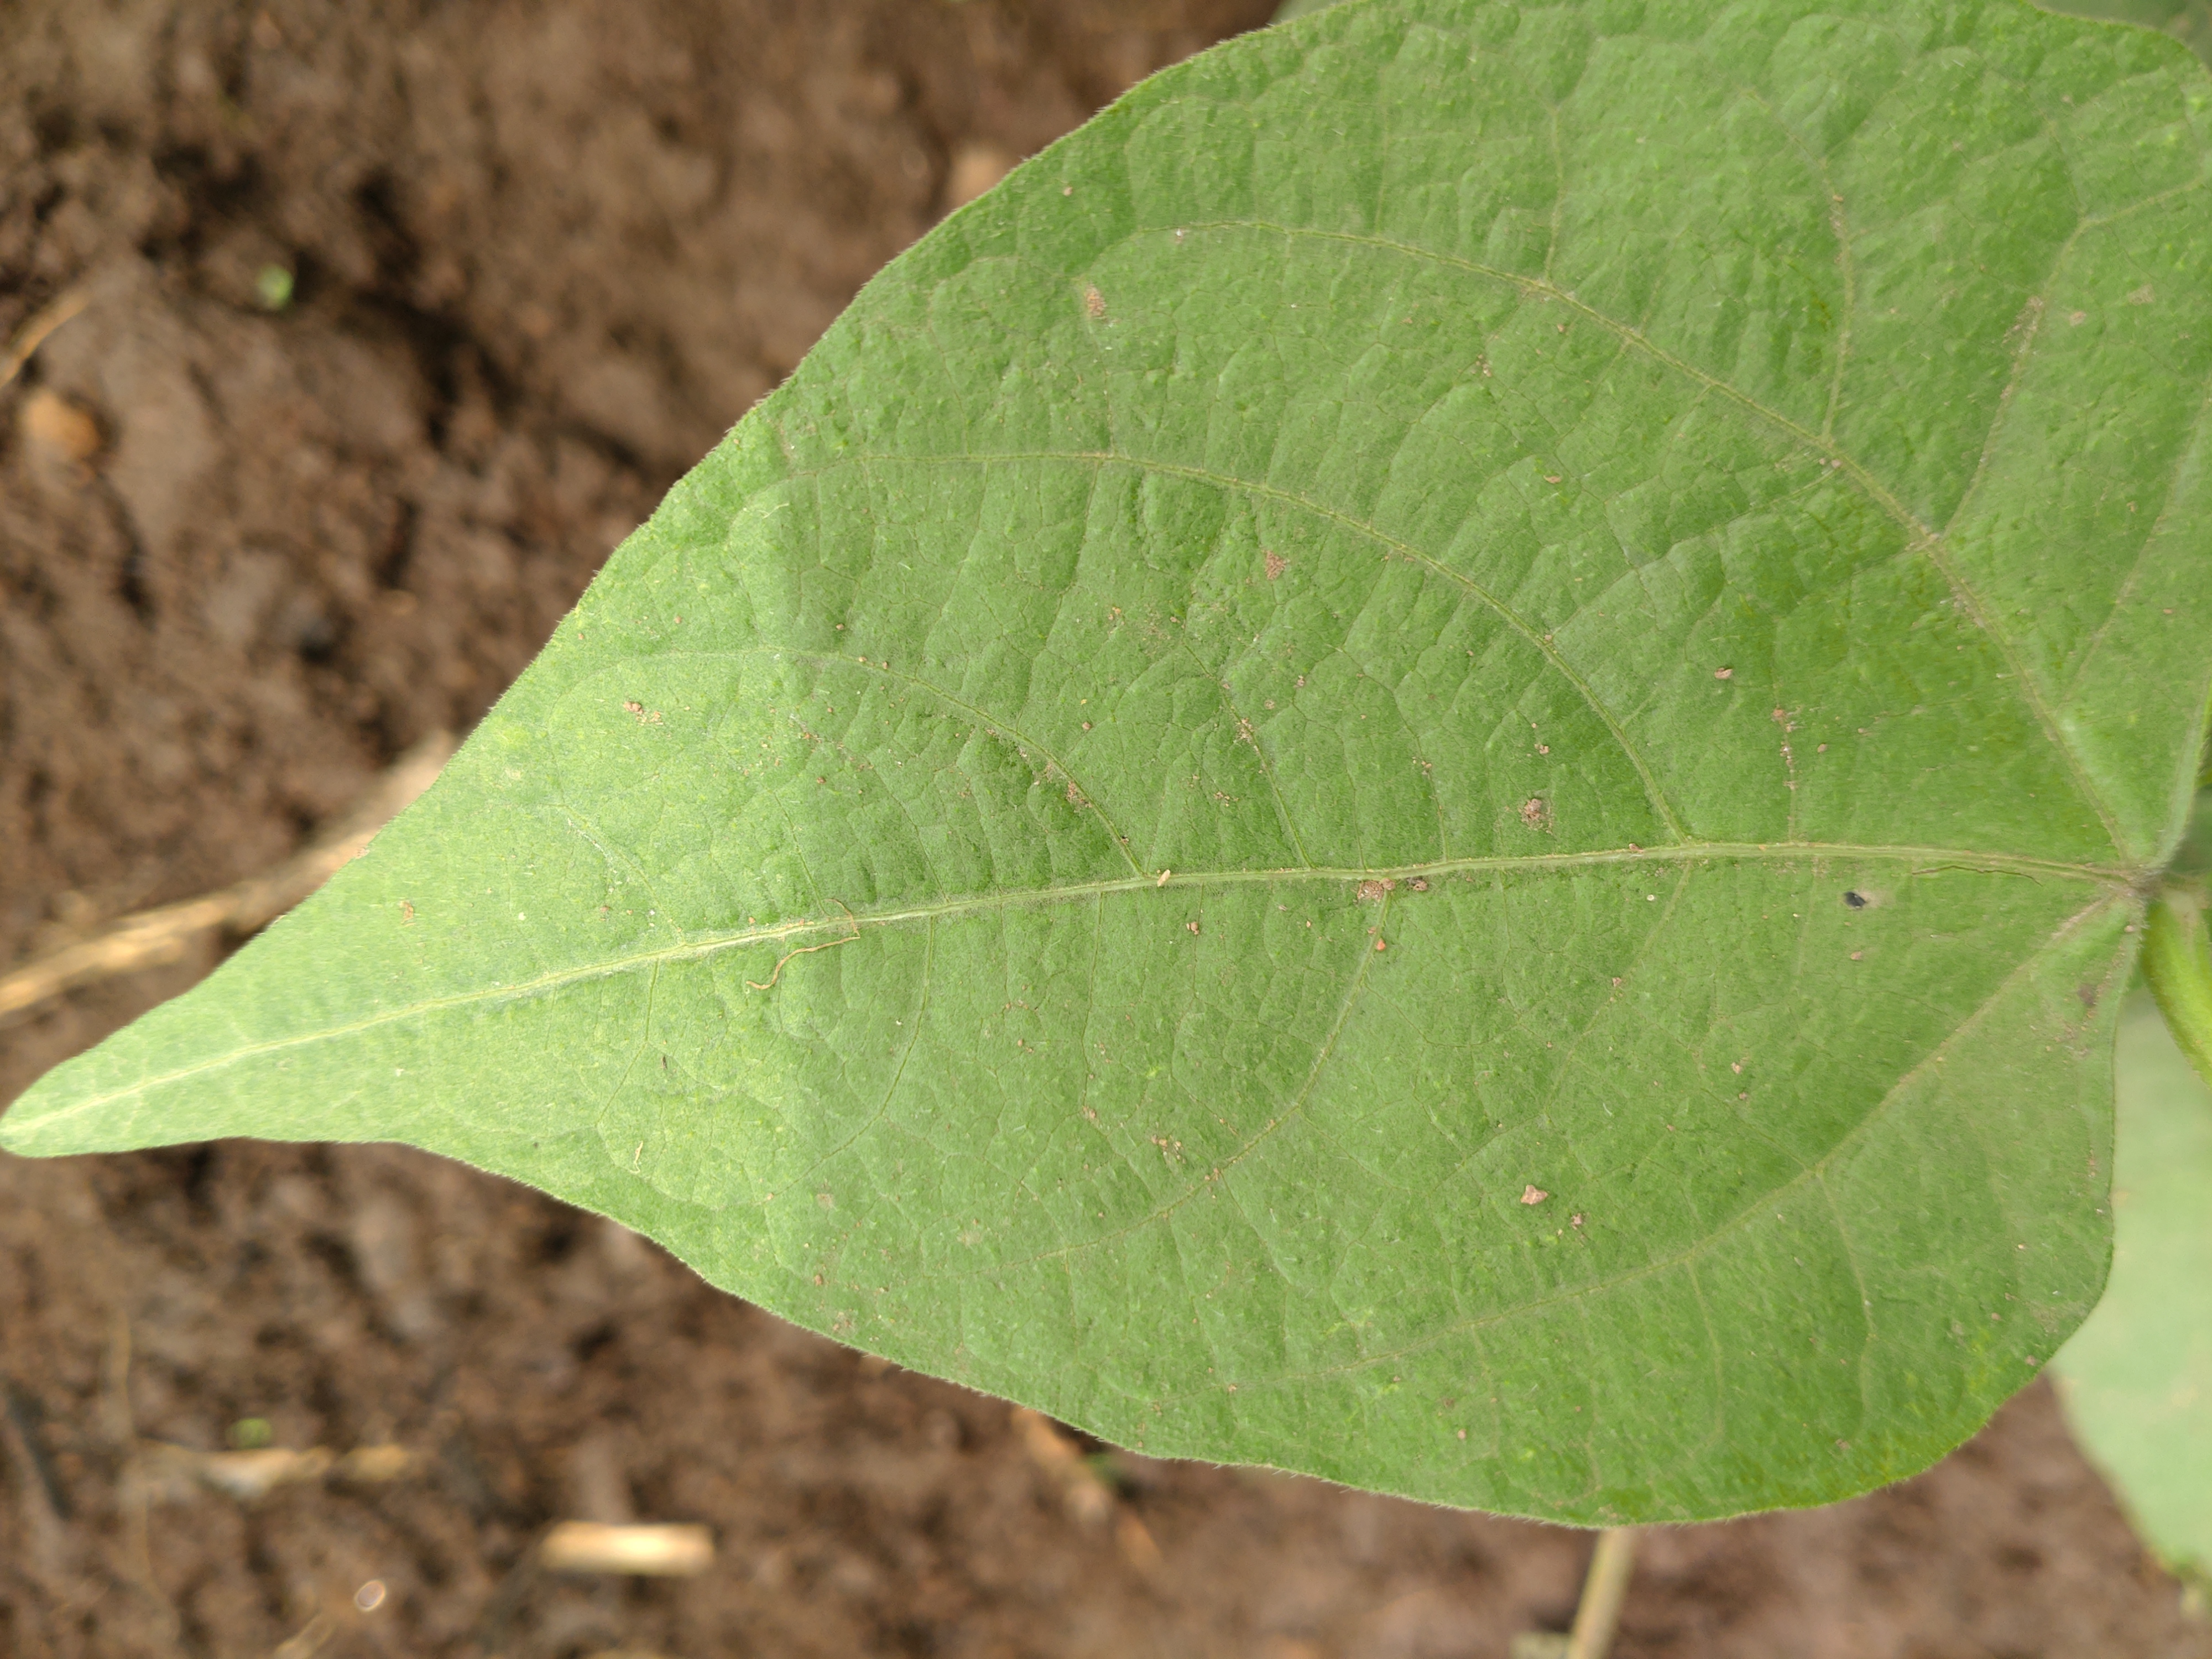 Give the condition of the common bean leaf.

healthy
